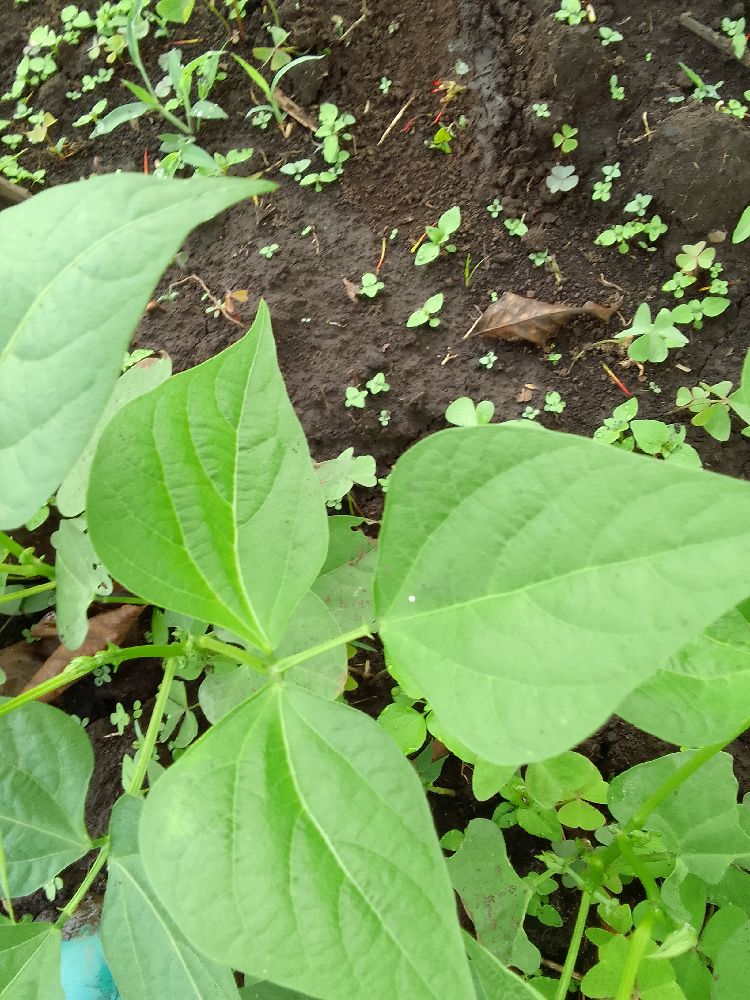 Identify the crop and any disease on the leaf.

common bean, healthy
